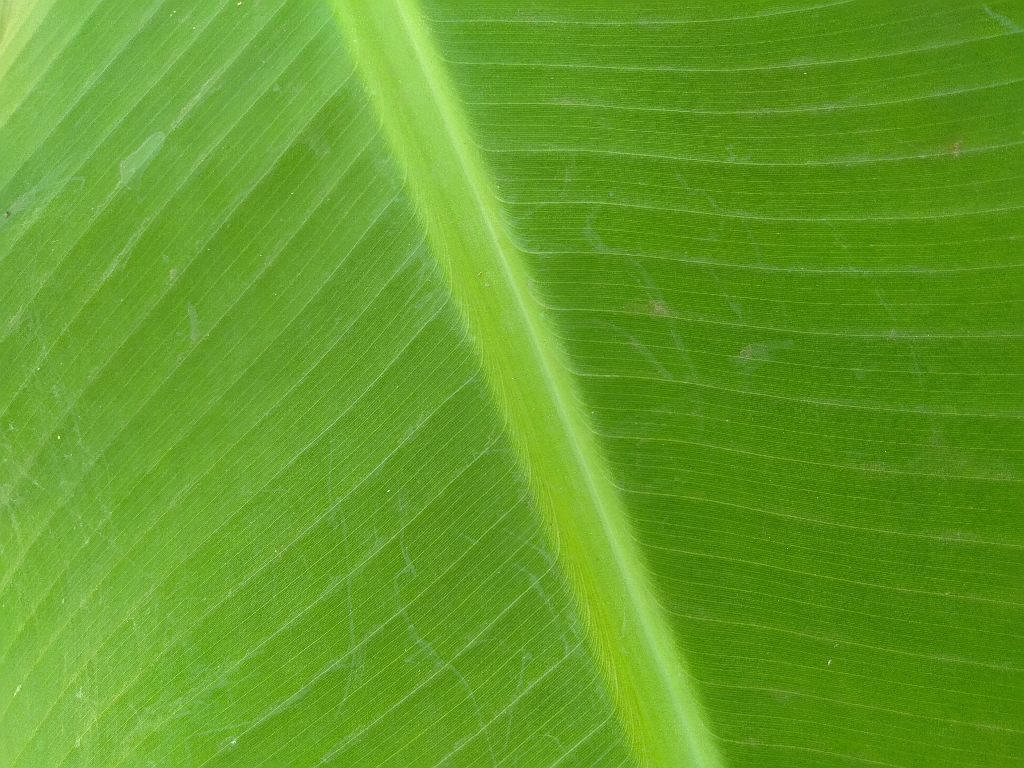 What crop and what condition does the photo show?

banana, healthy
